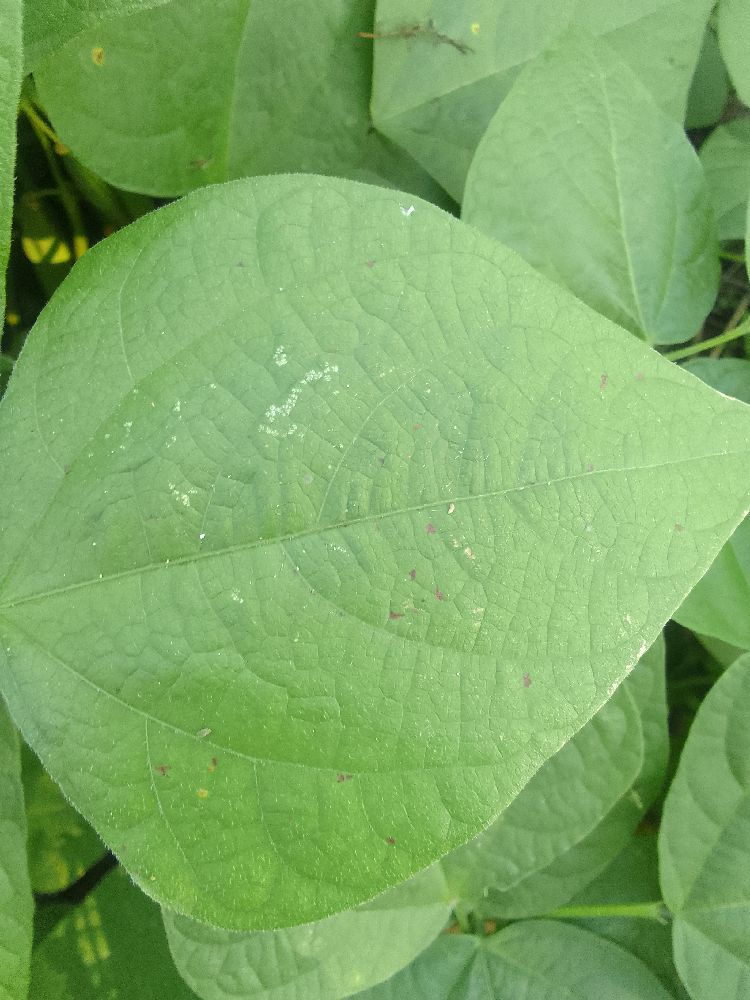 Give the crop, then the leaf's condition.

common bean, healthy
